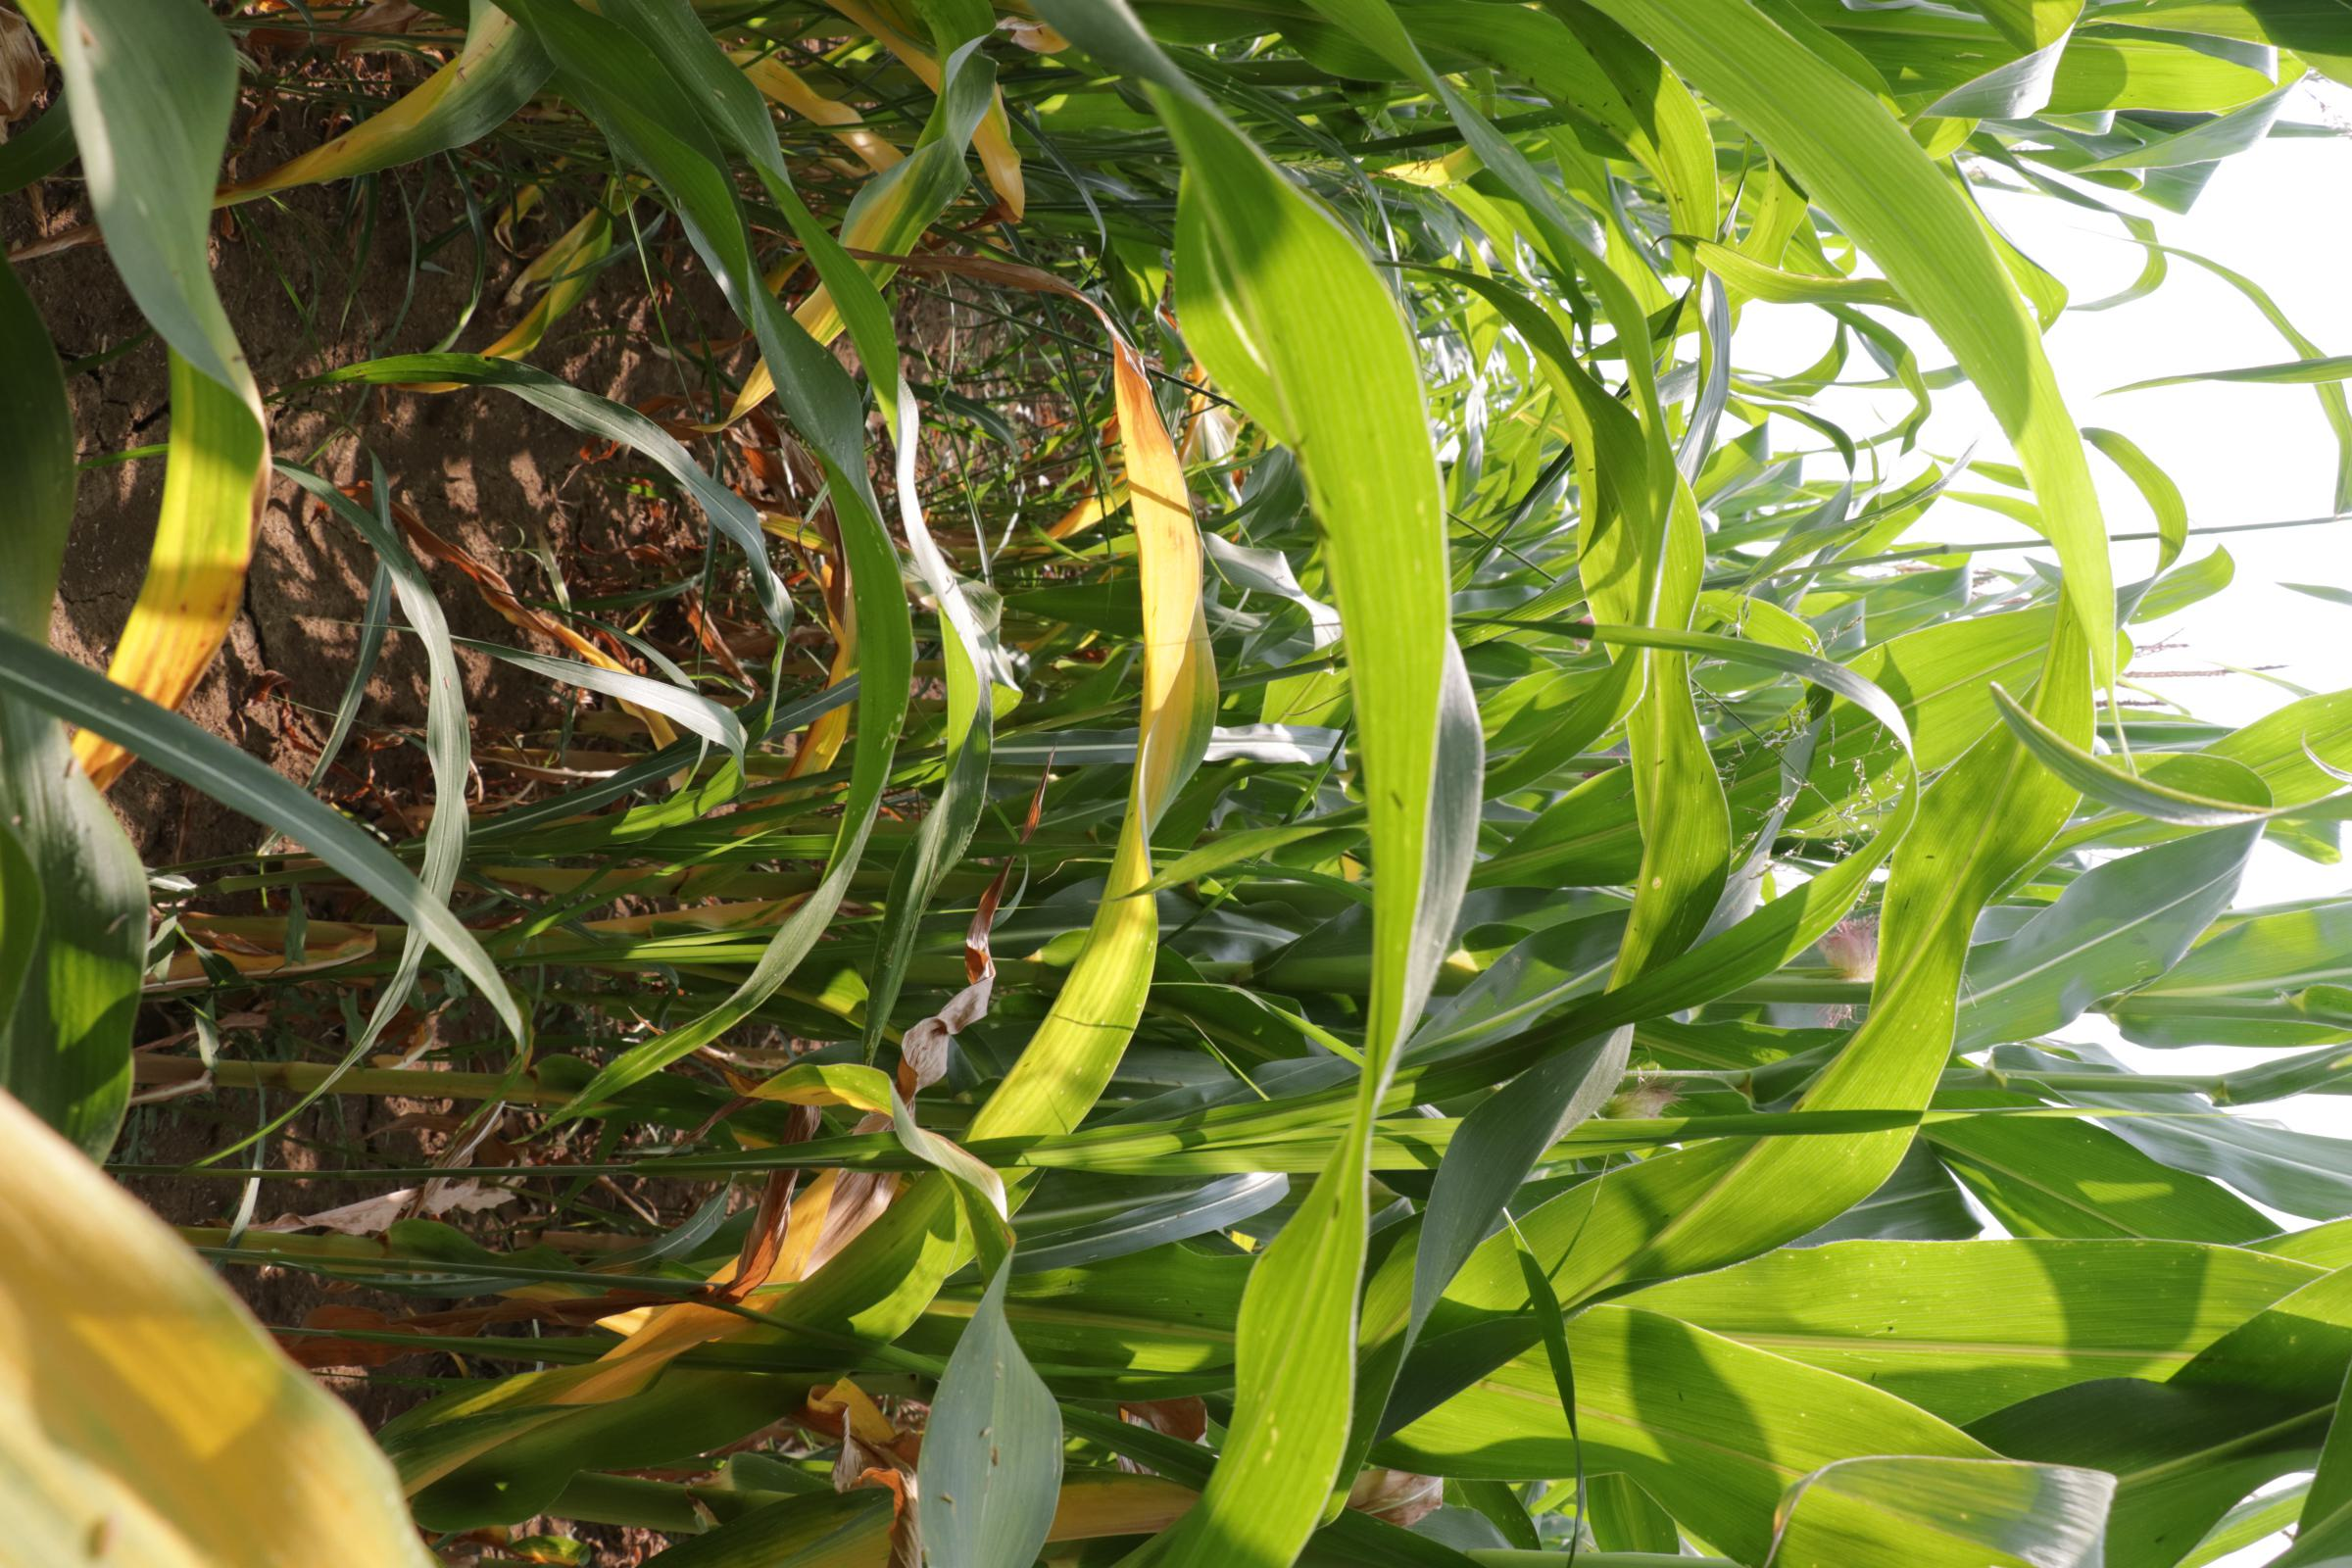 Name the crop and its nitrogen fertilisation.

maize, no added nitrogen
